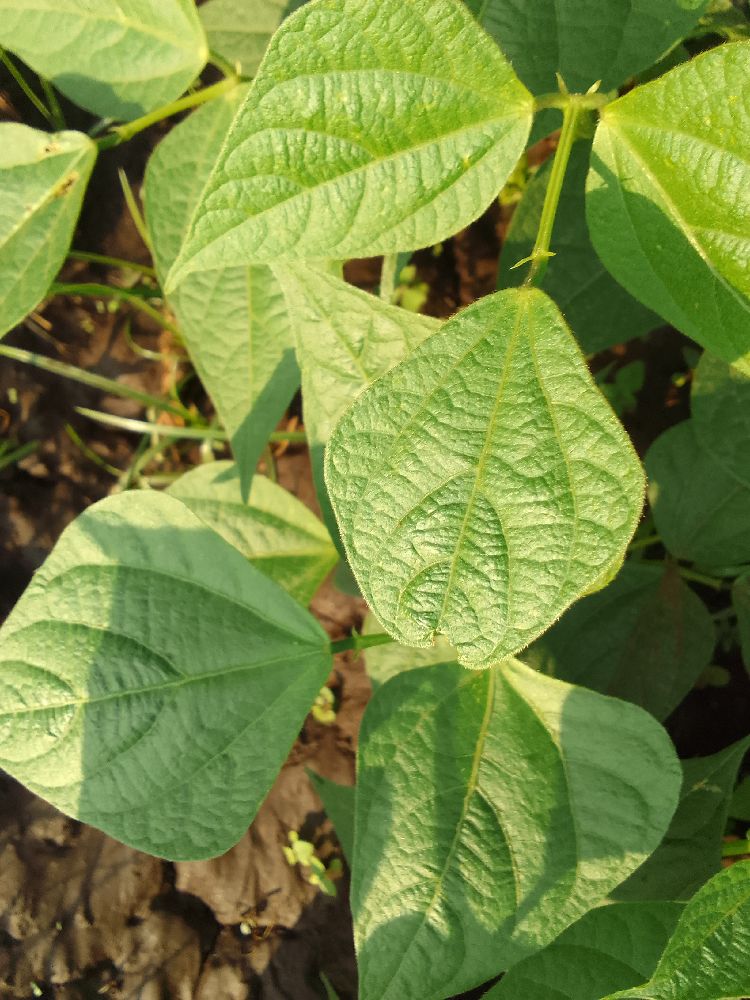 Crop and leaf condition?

common bean, healthy
